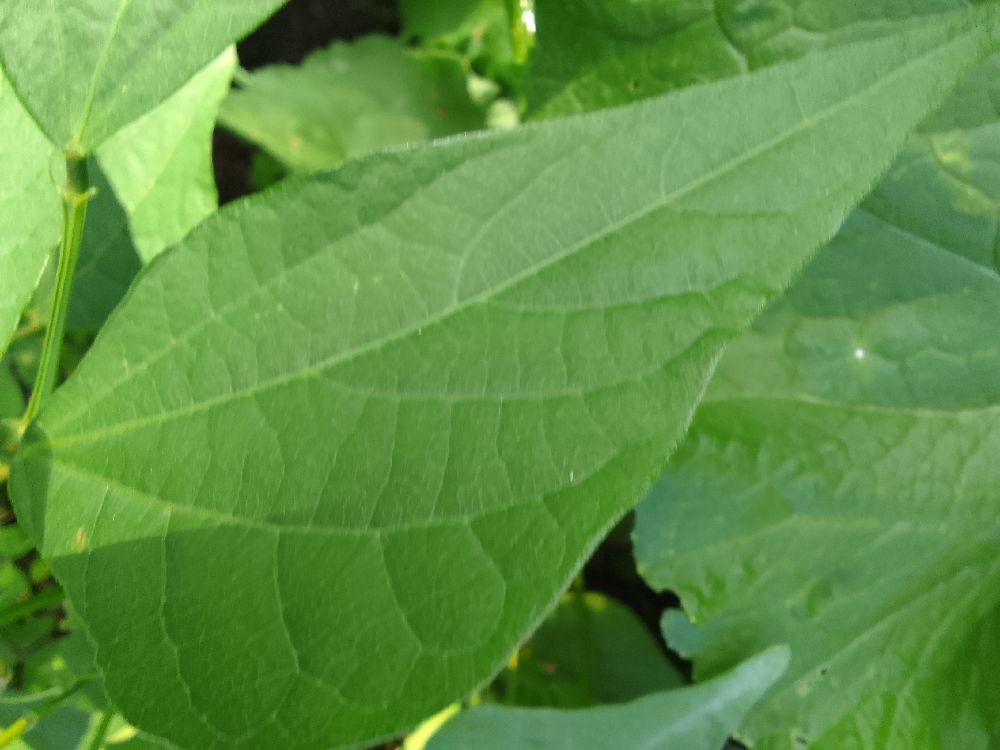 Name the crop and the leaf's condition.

common bean, healthy
